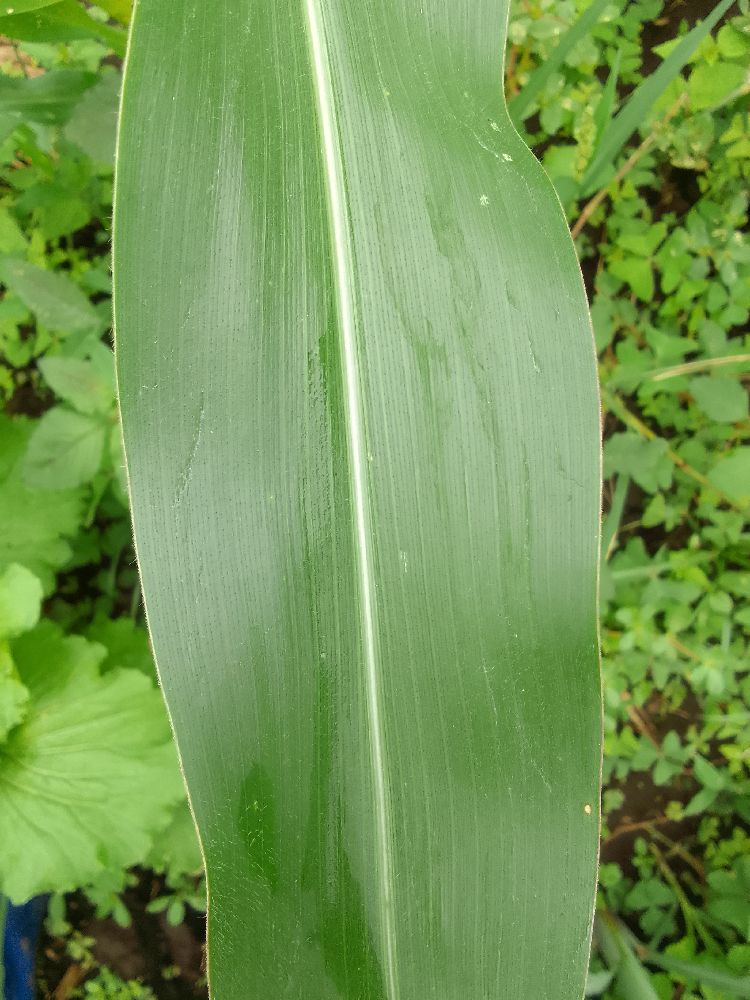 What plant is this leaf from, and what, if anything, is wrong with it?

maize, healthy
